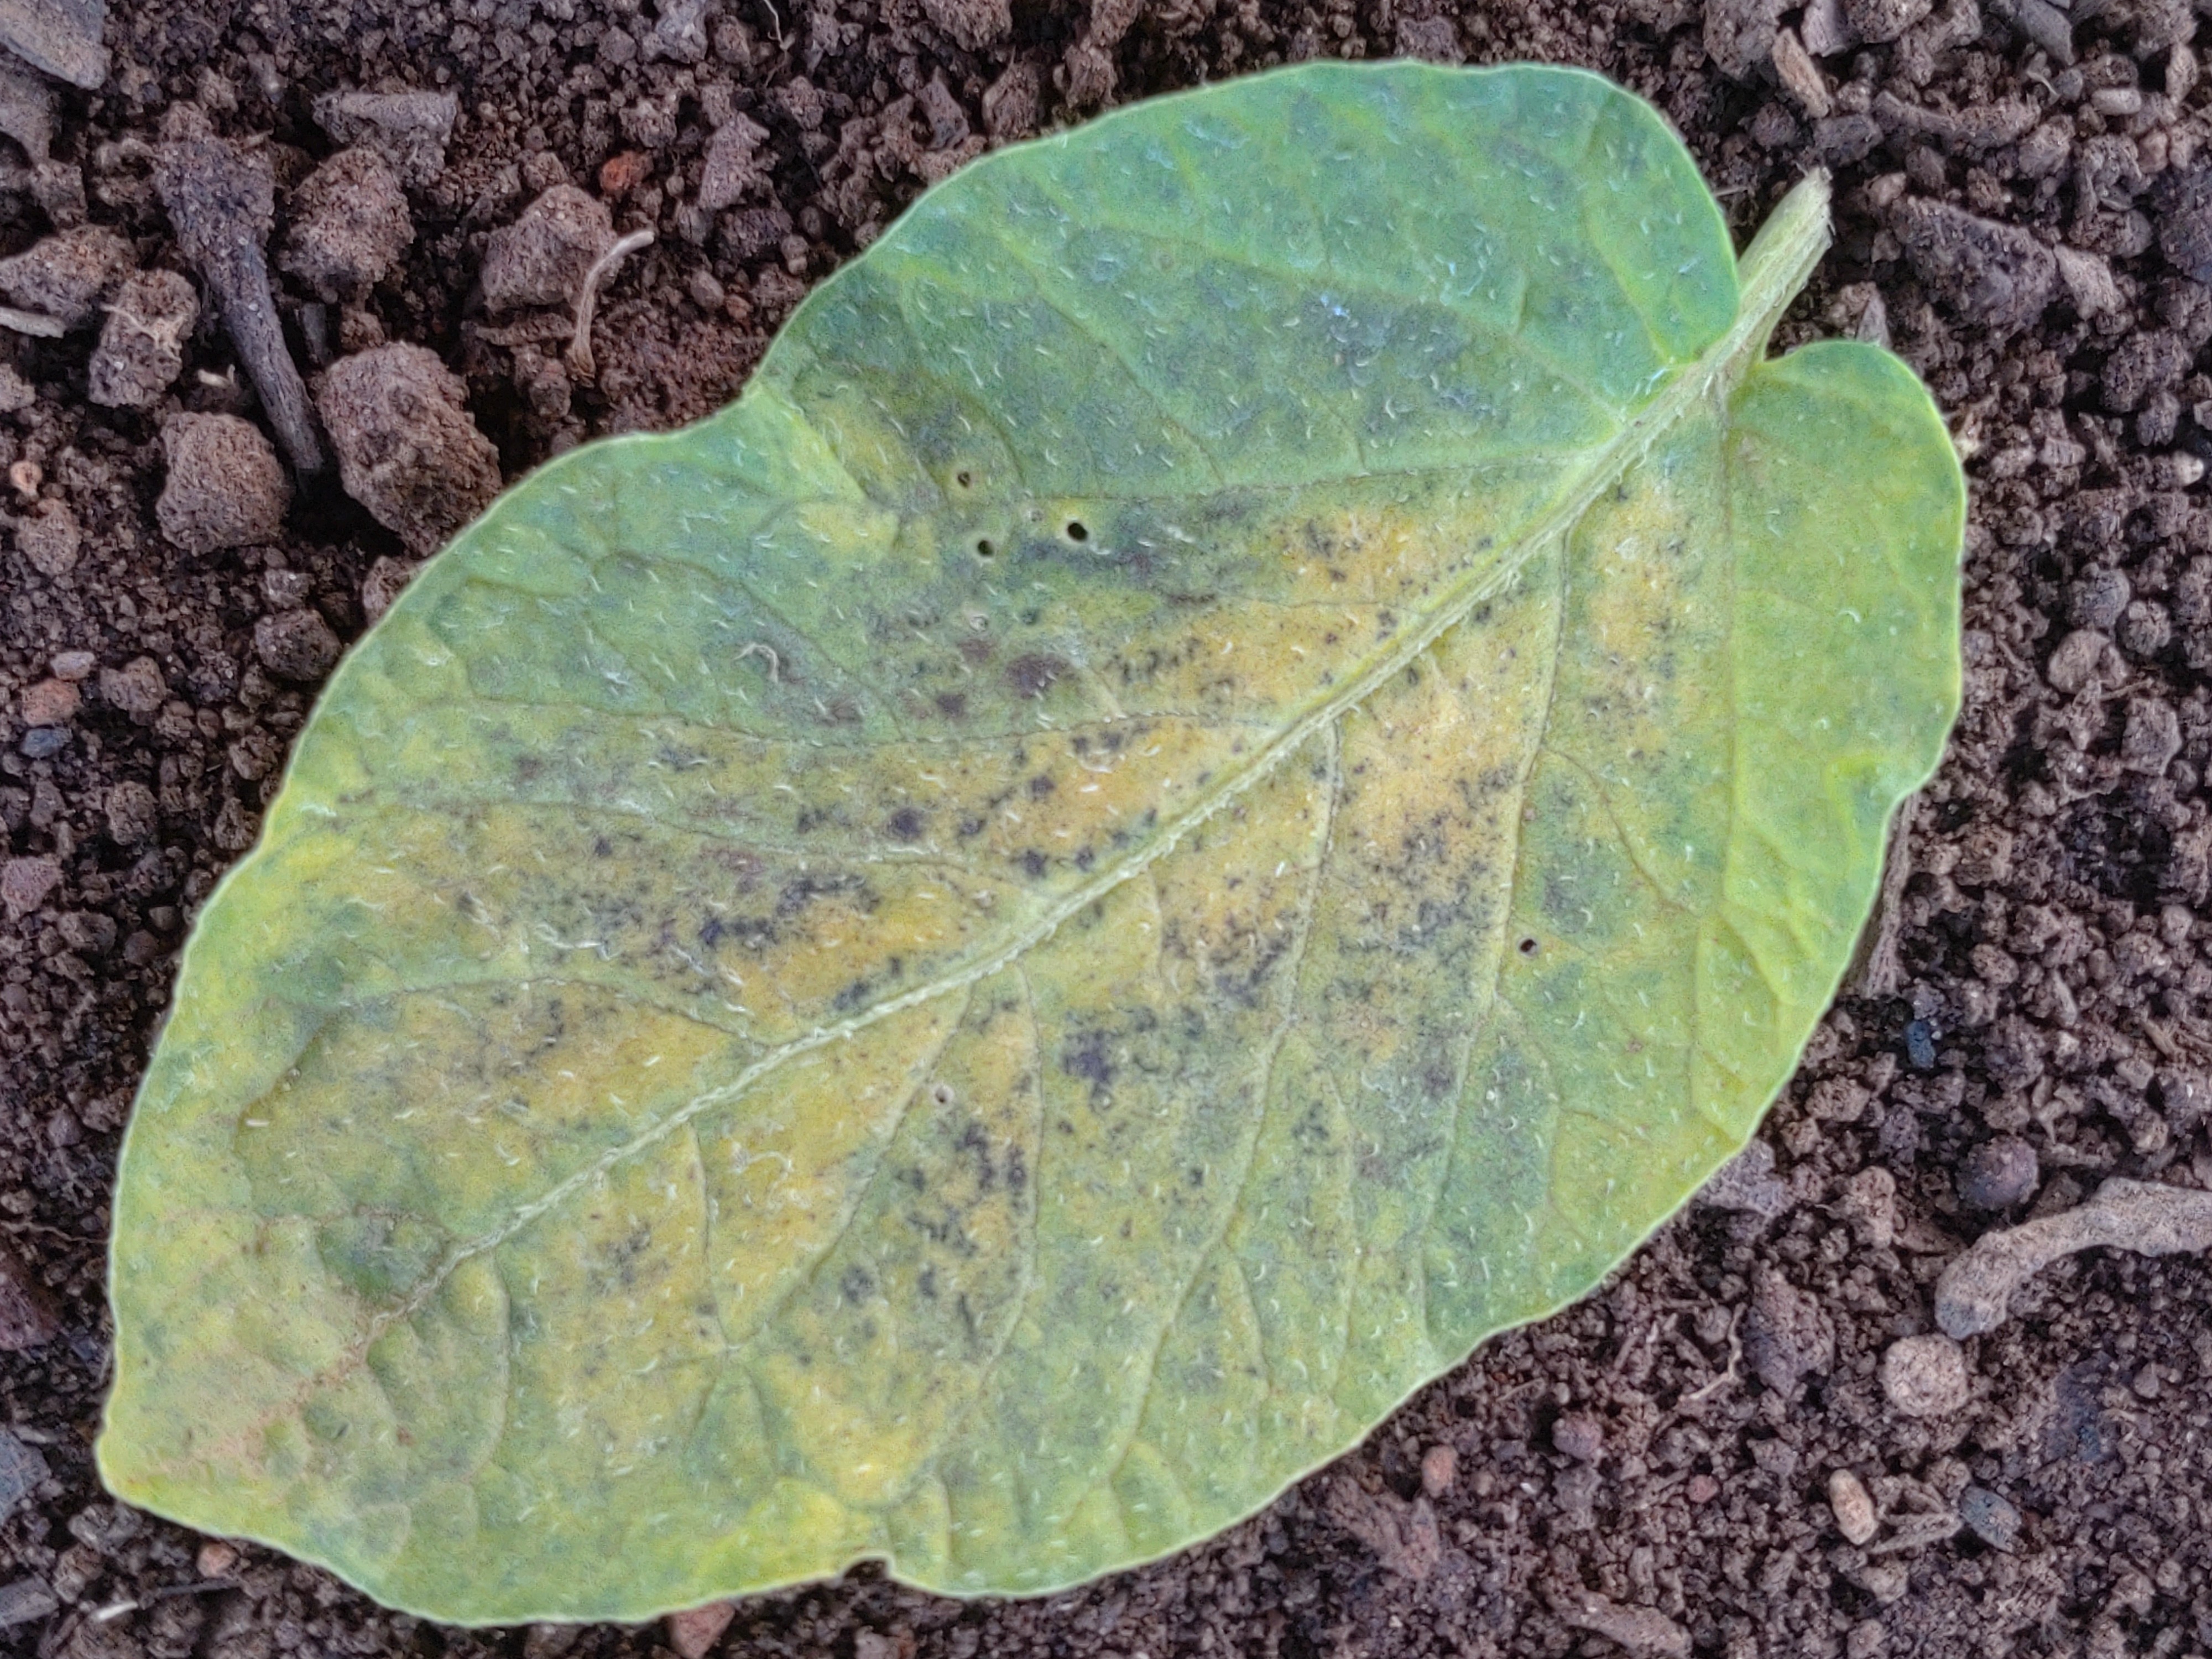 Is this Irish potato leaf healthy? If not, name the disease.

late blight
